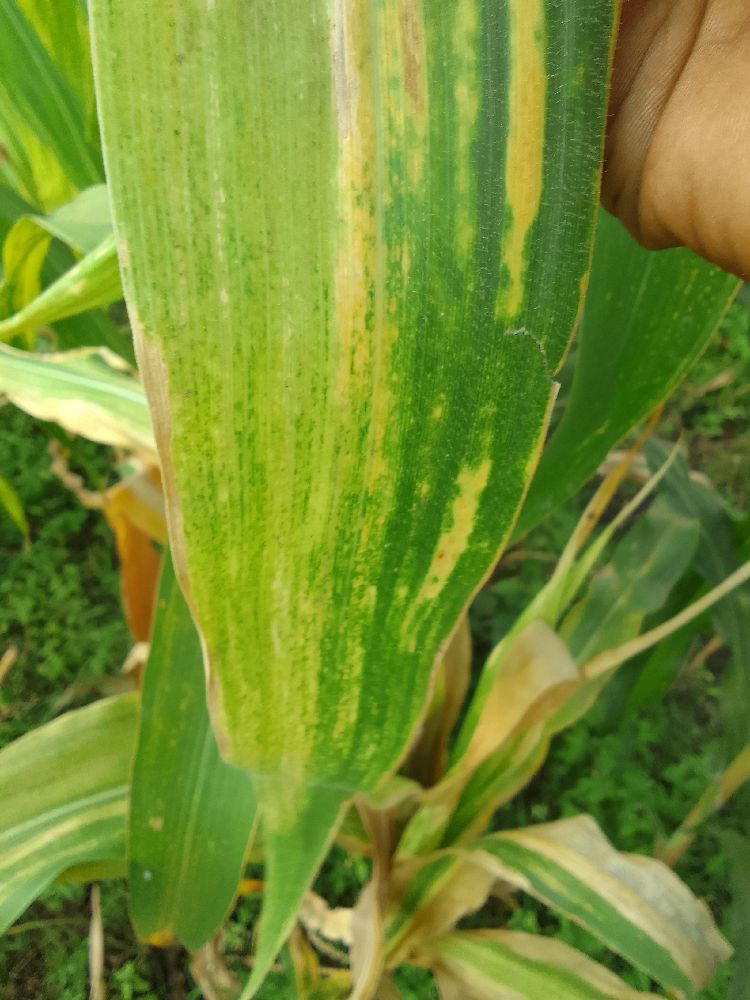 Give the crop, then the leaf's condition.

maize, maize lethal necrosis
